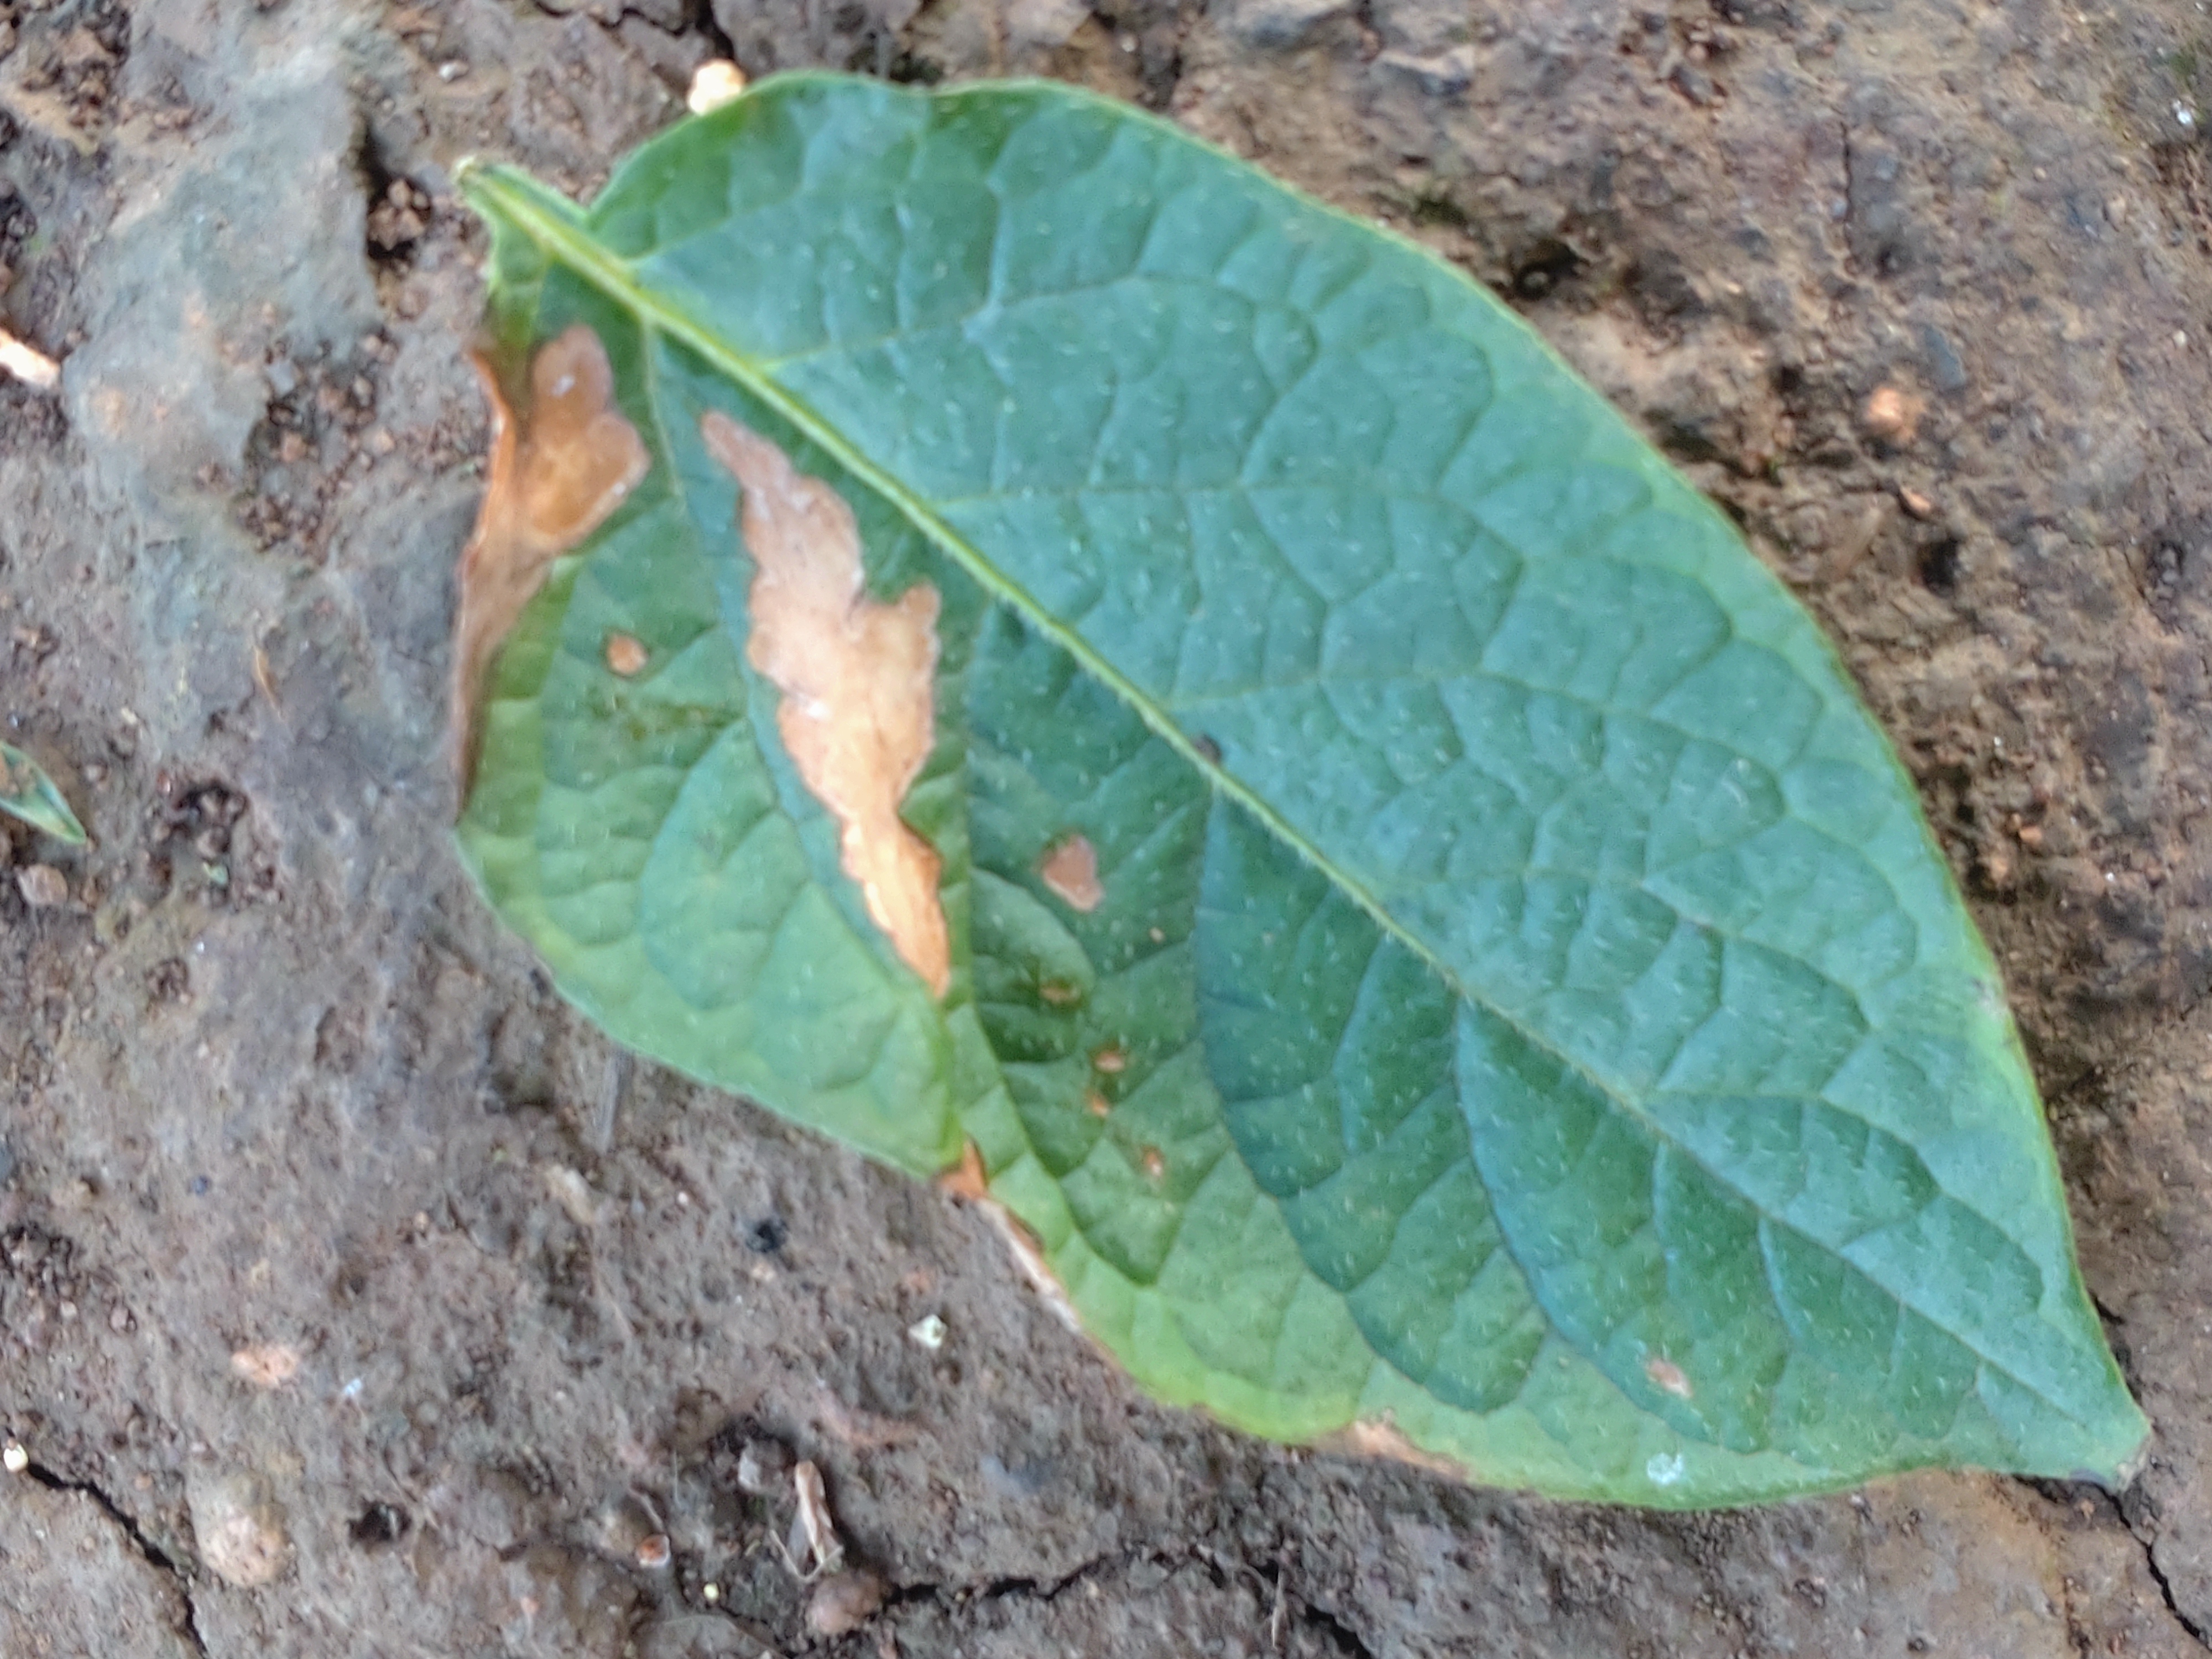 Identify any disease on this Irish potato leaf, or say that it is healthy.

early blight
